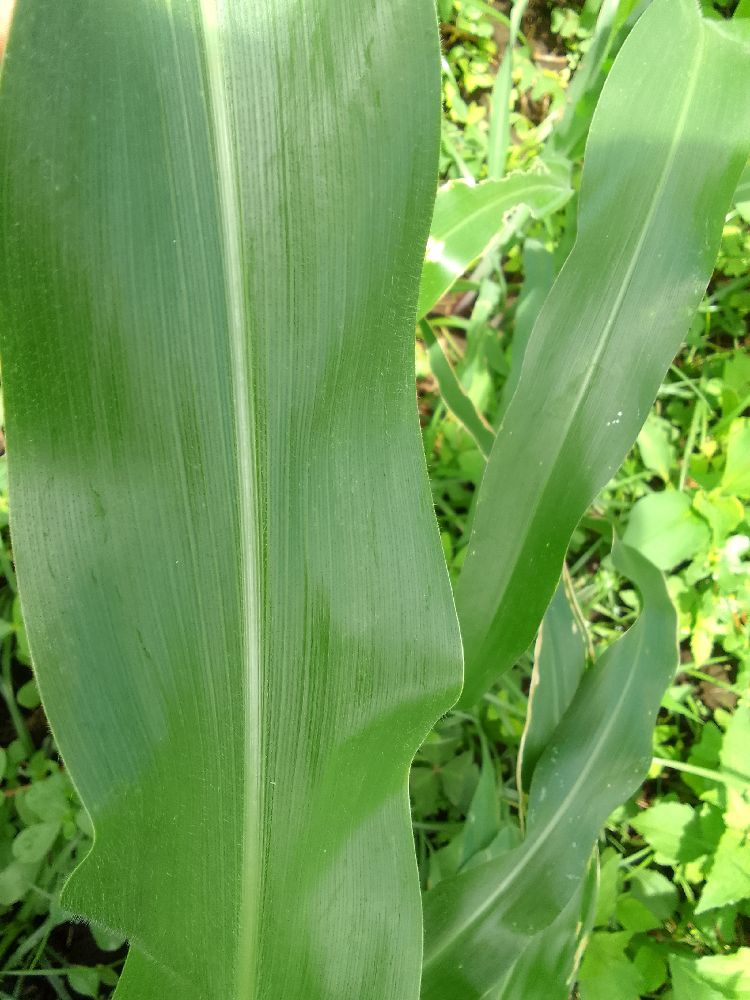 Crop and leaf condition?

maize, healthy
